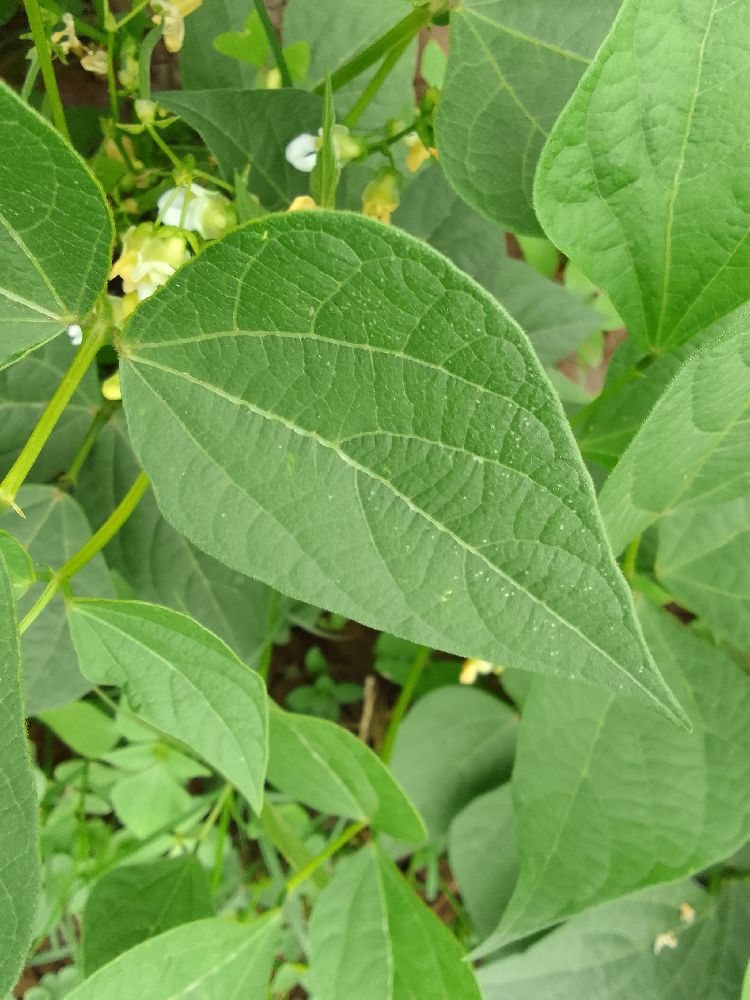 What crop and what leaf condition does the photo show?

common bean, healthy
